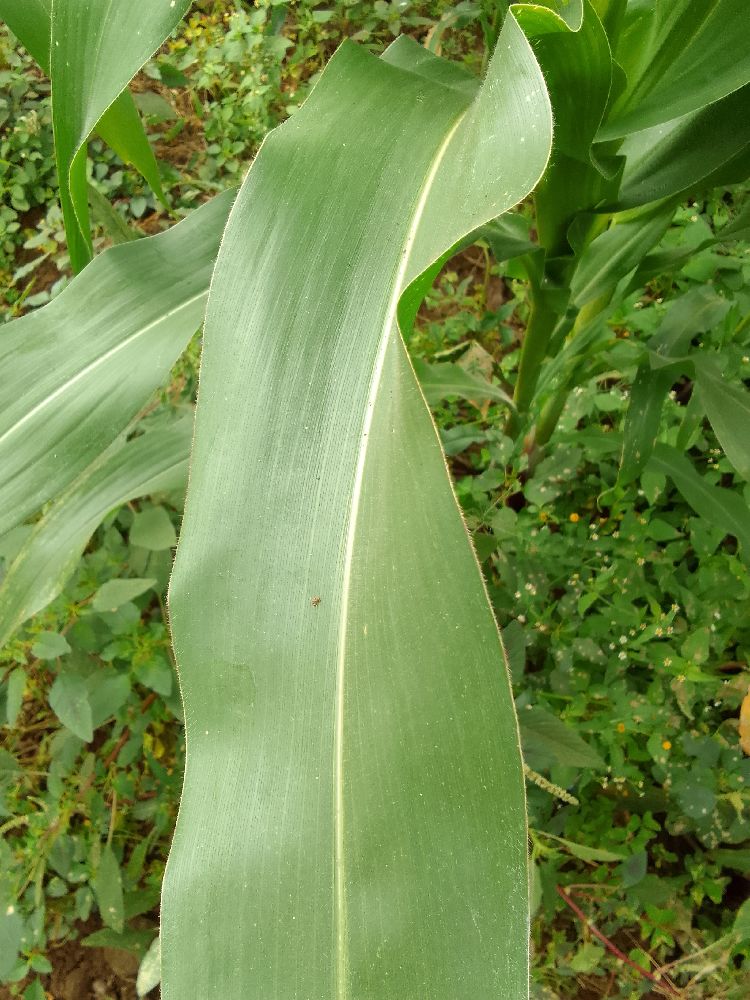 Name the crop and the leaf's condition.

maize, healthy
